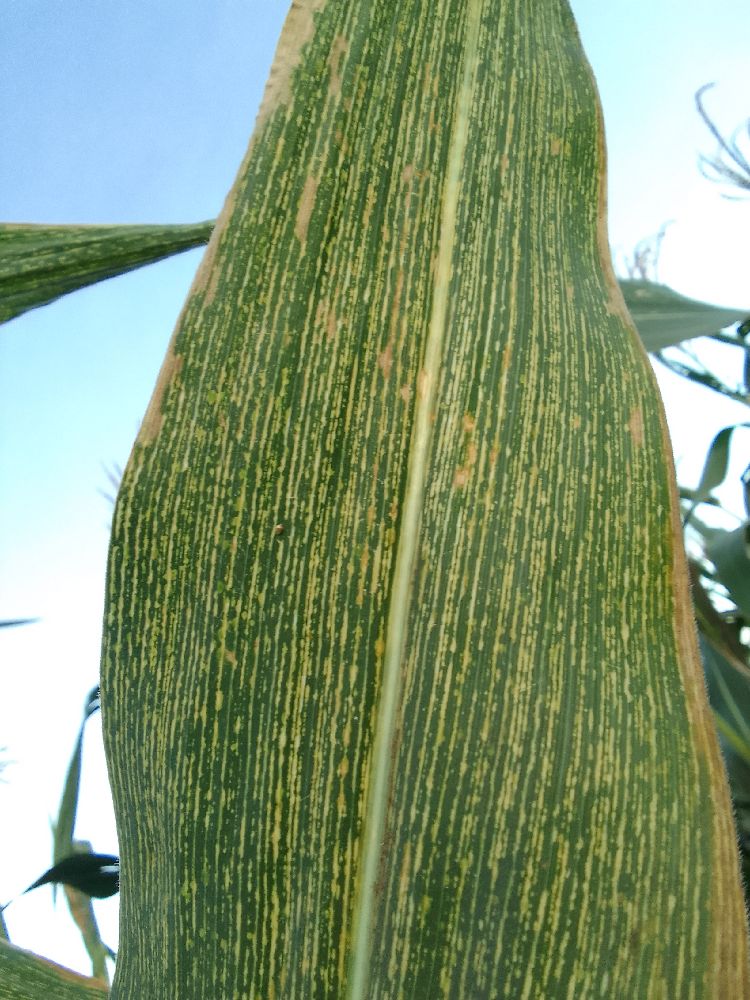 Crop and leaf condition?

maize, maize streak virus
